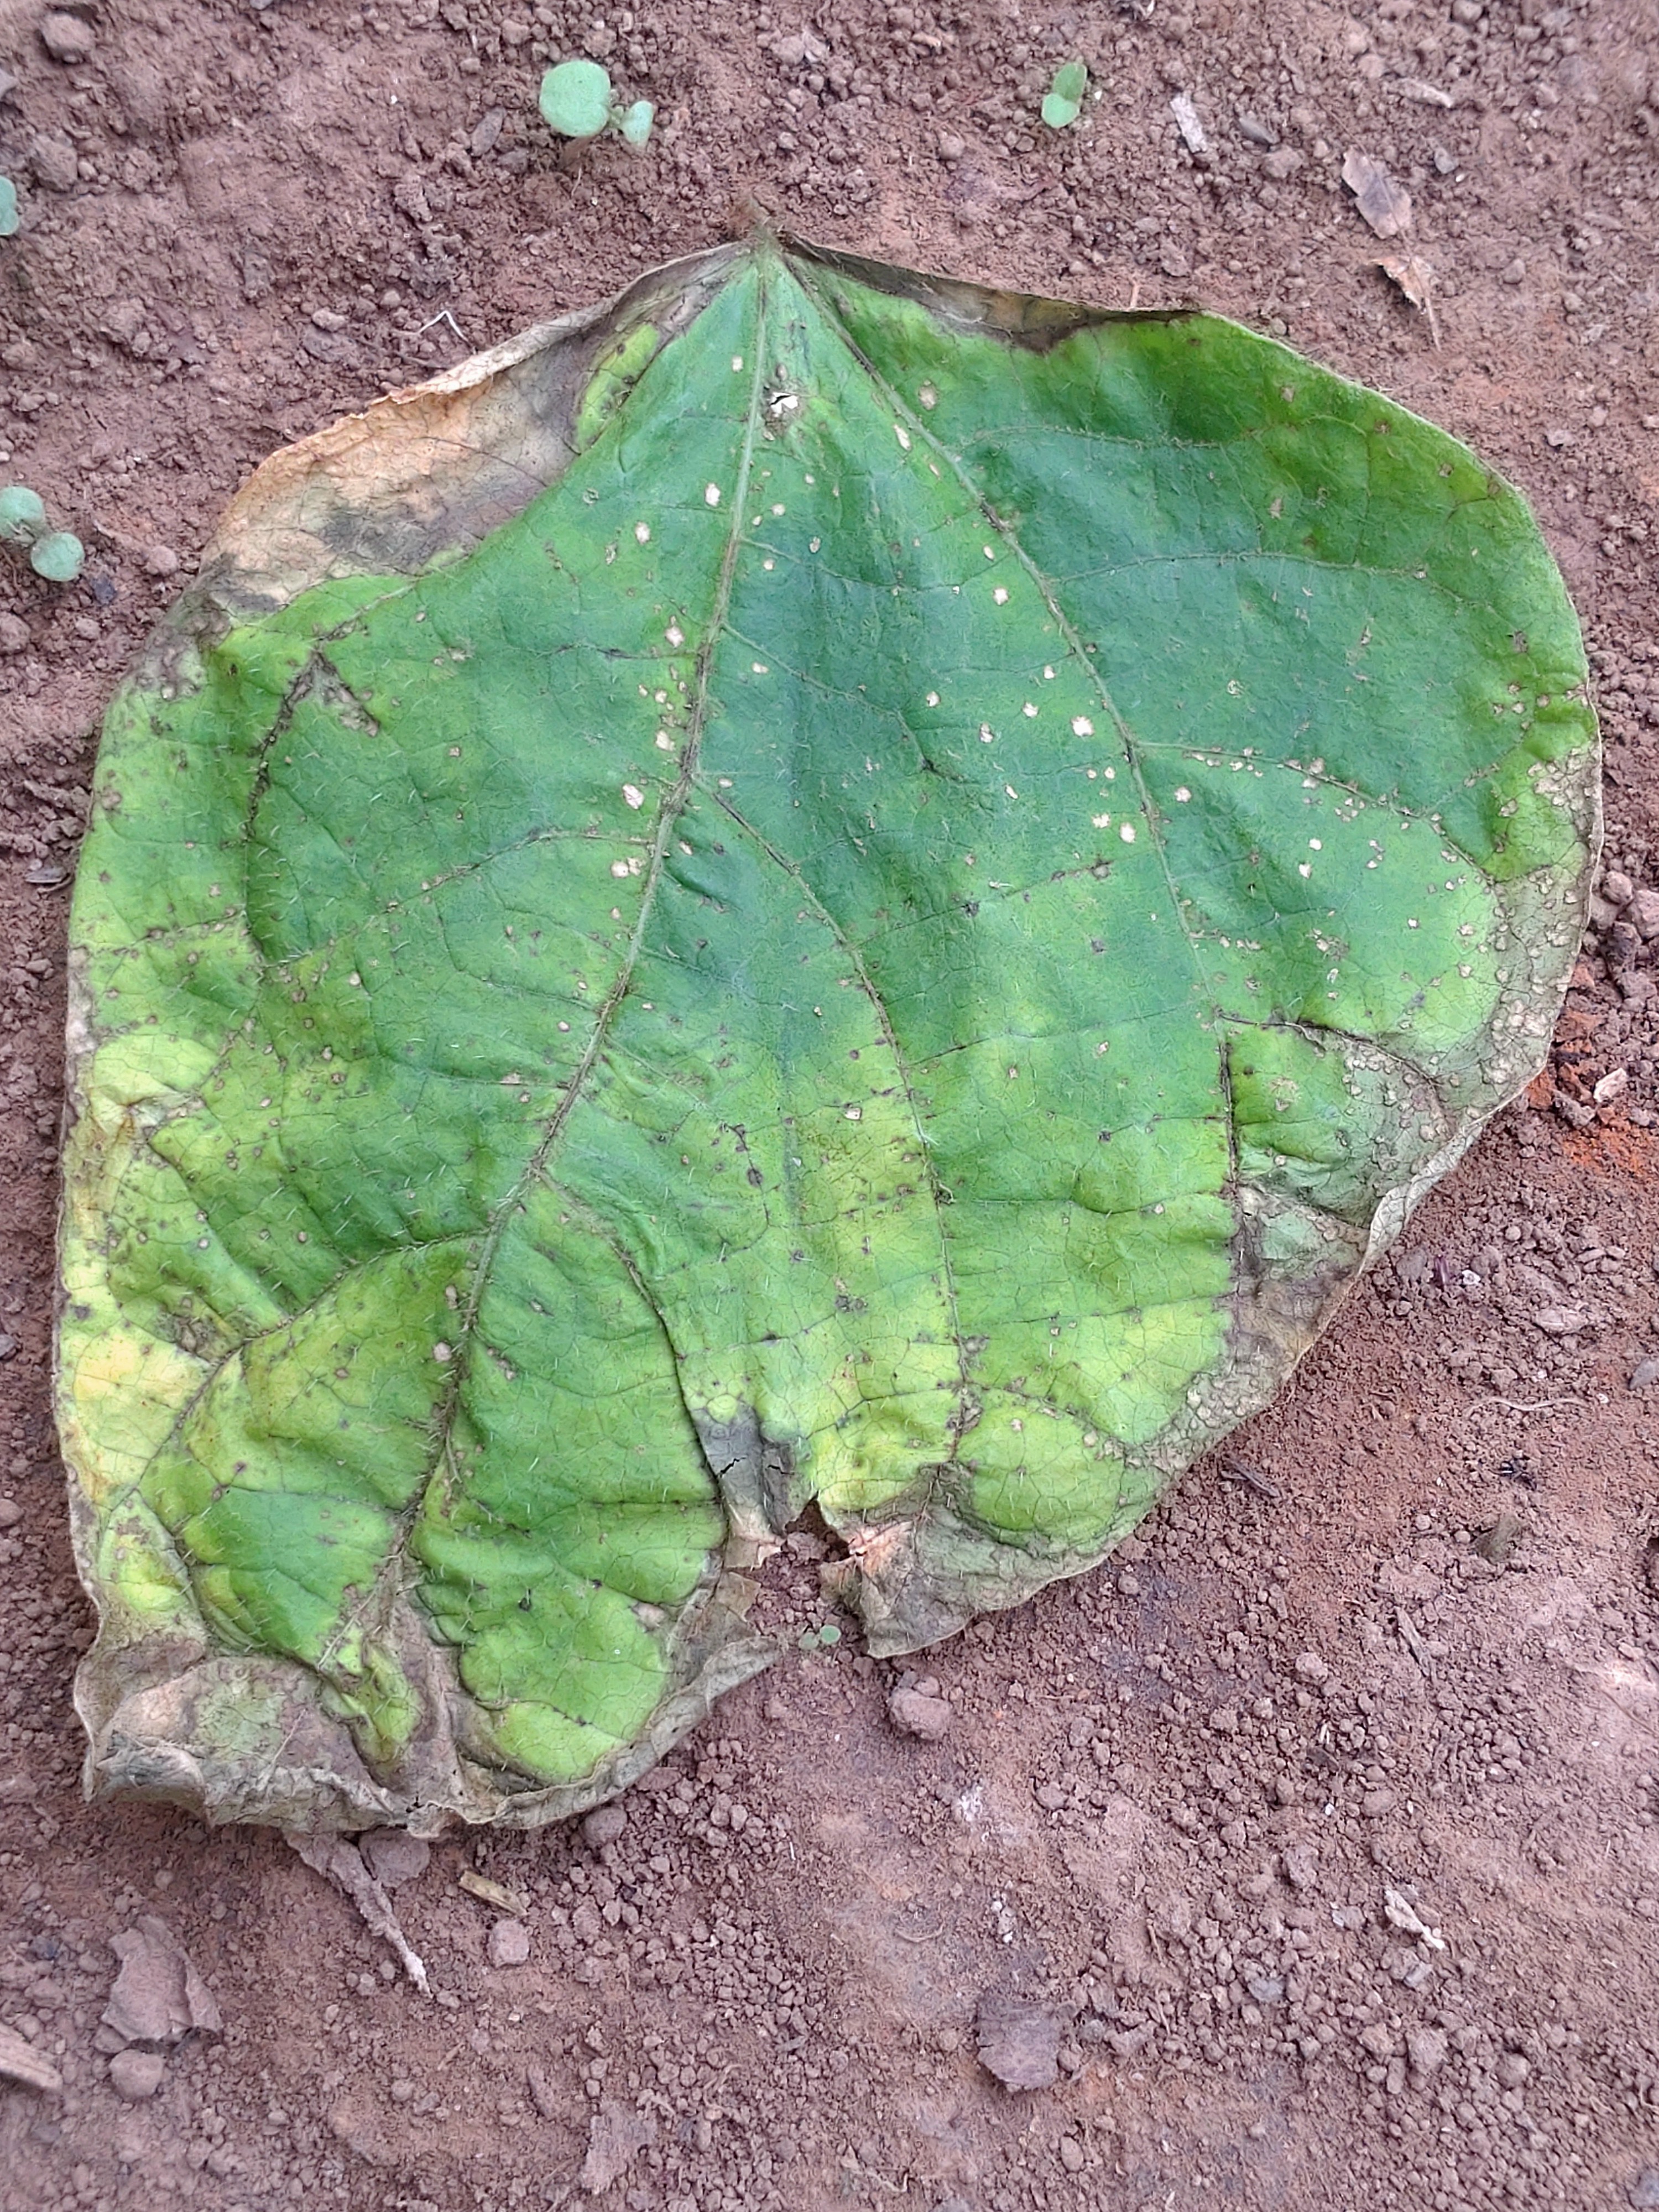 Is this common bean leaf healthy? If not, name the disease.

anthracnose
